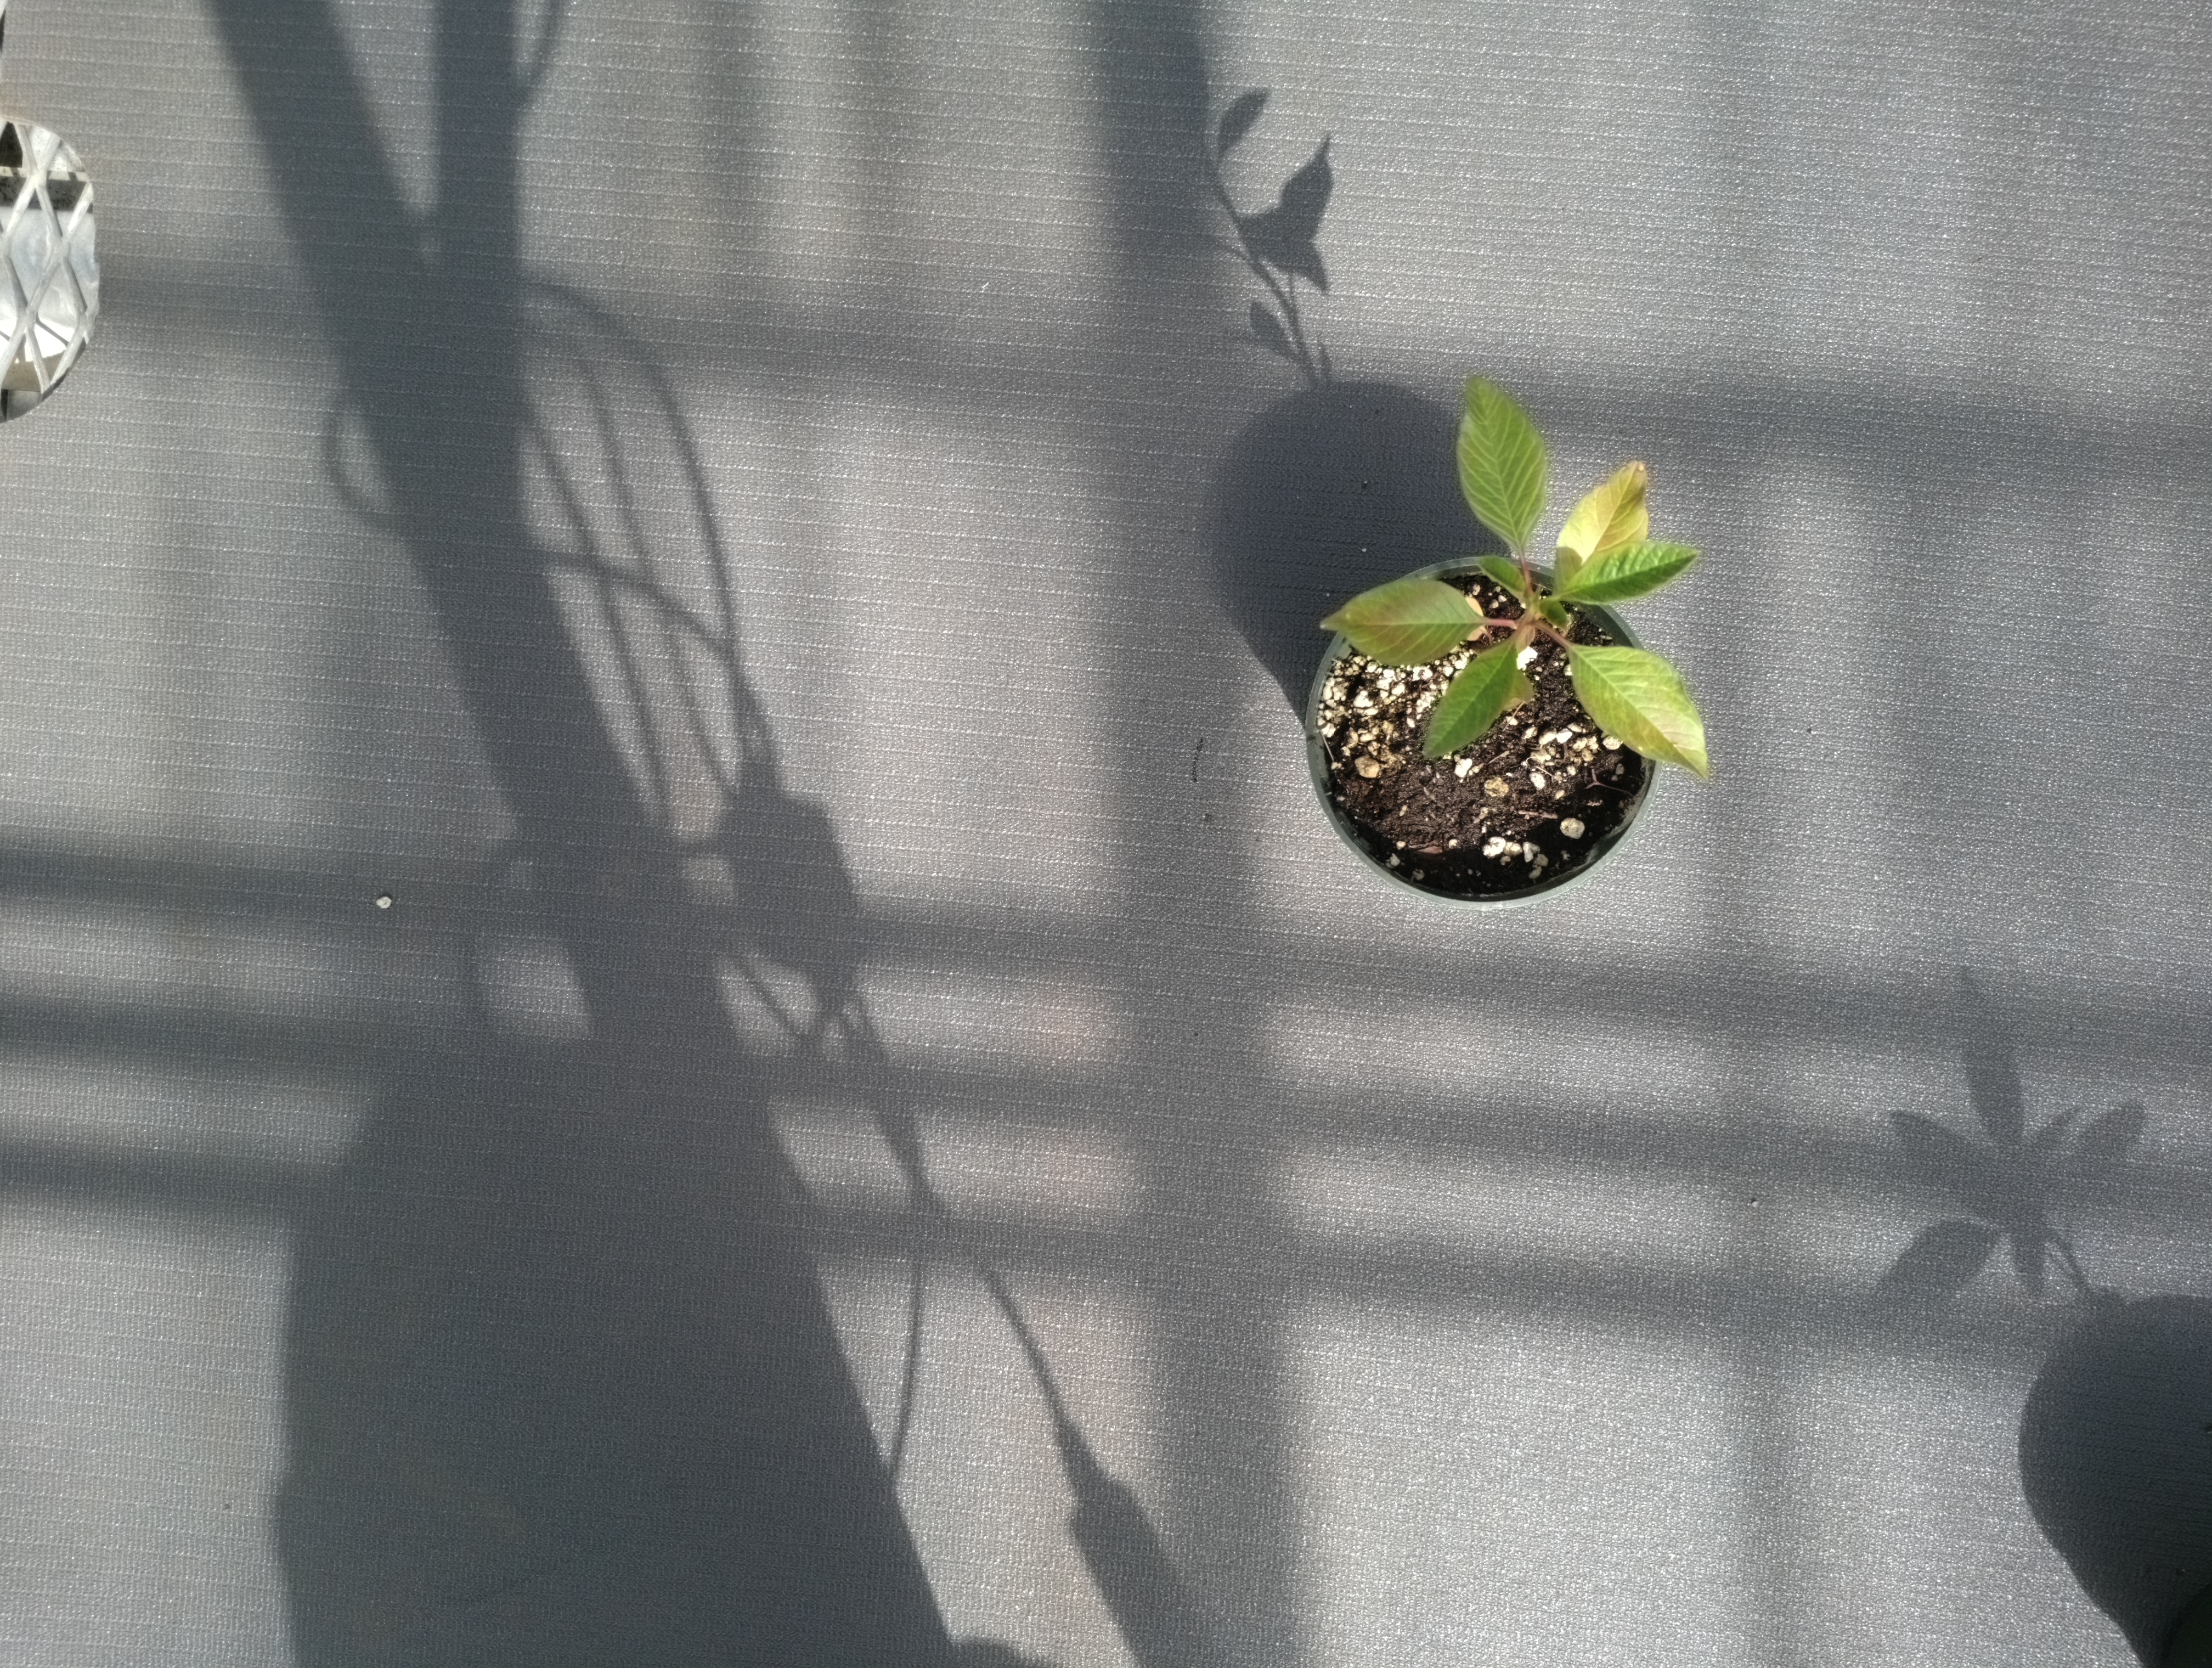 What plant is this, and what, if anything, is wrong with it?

waterhemp, healthy untreated
